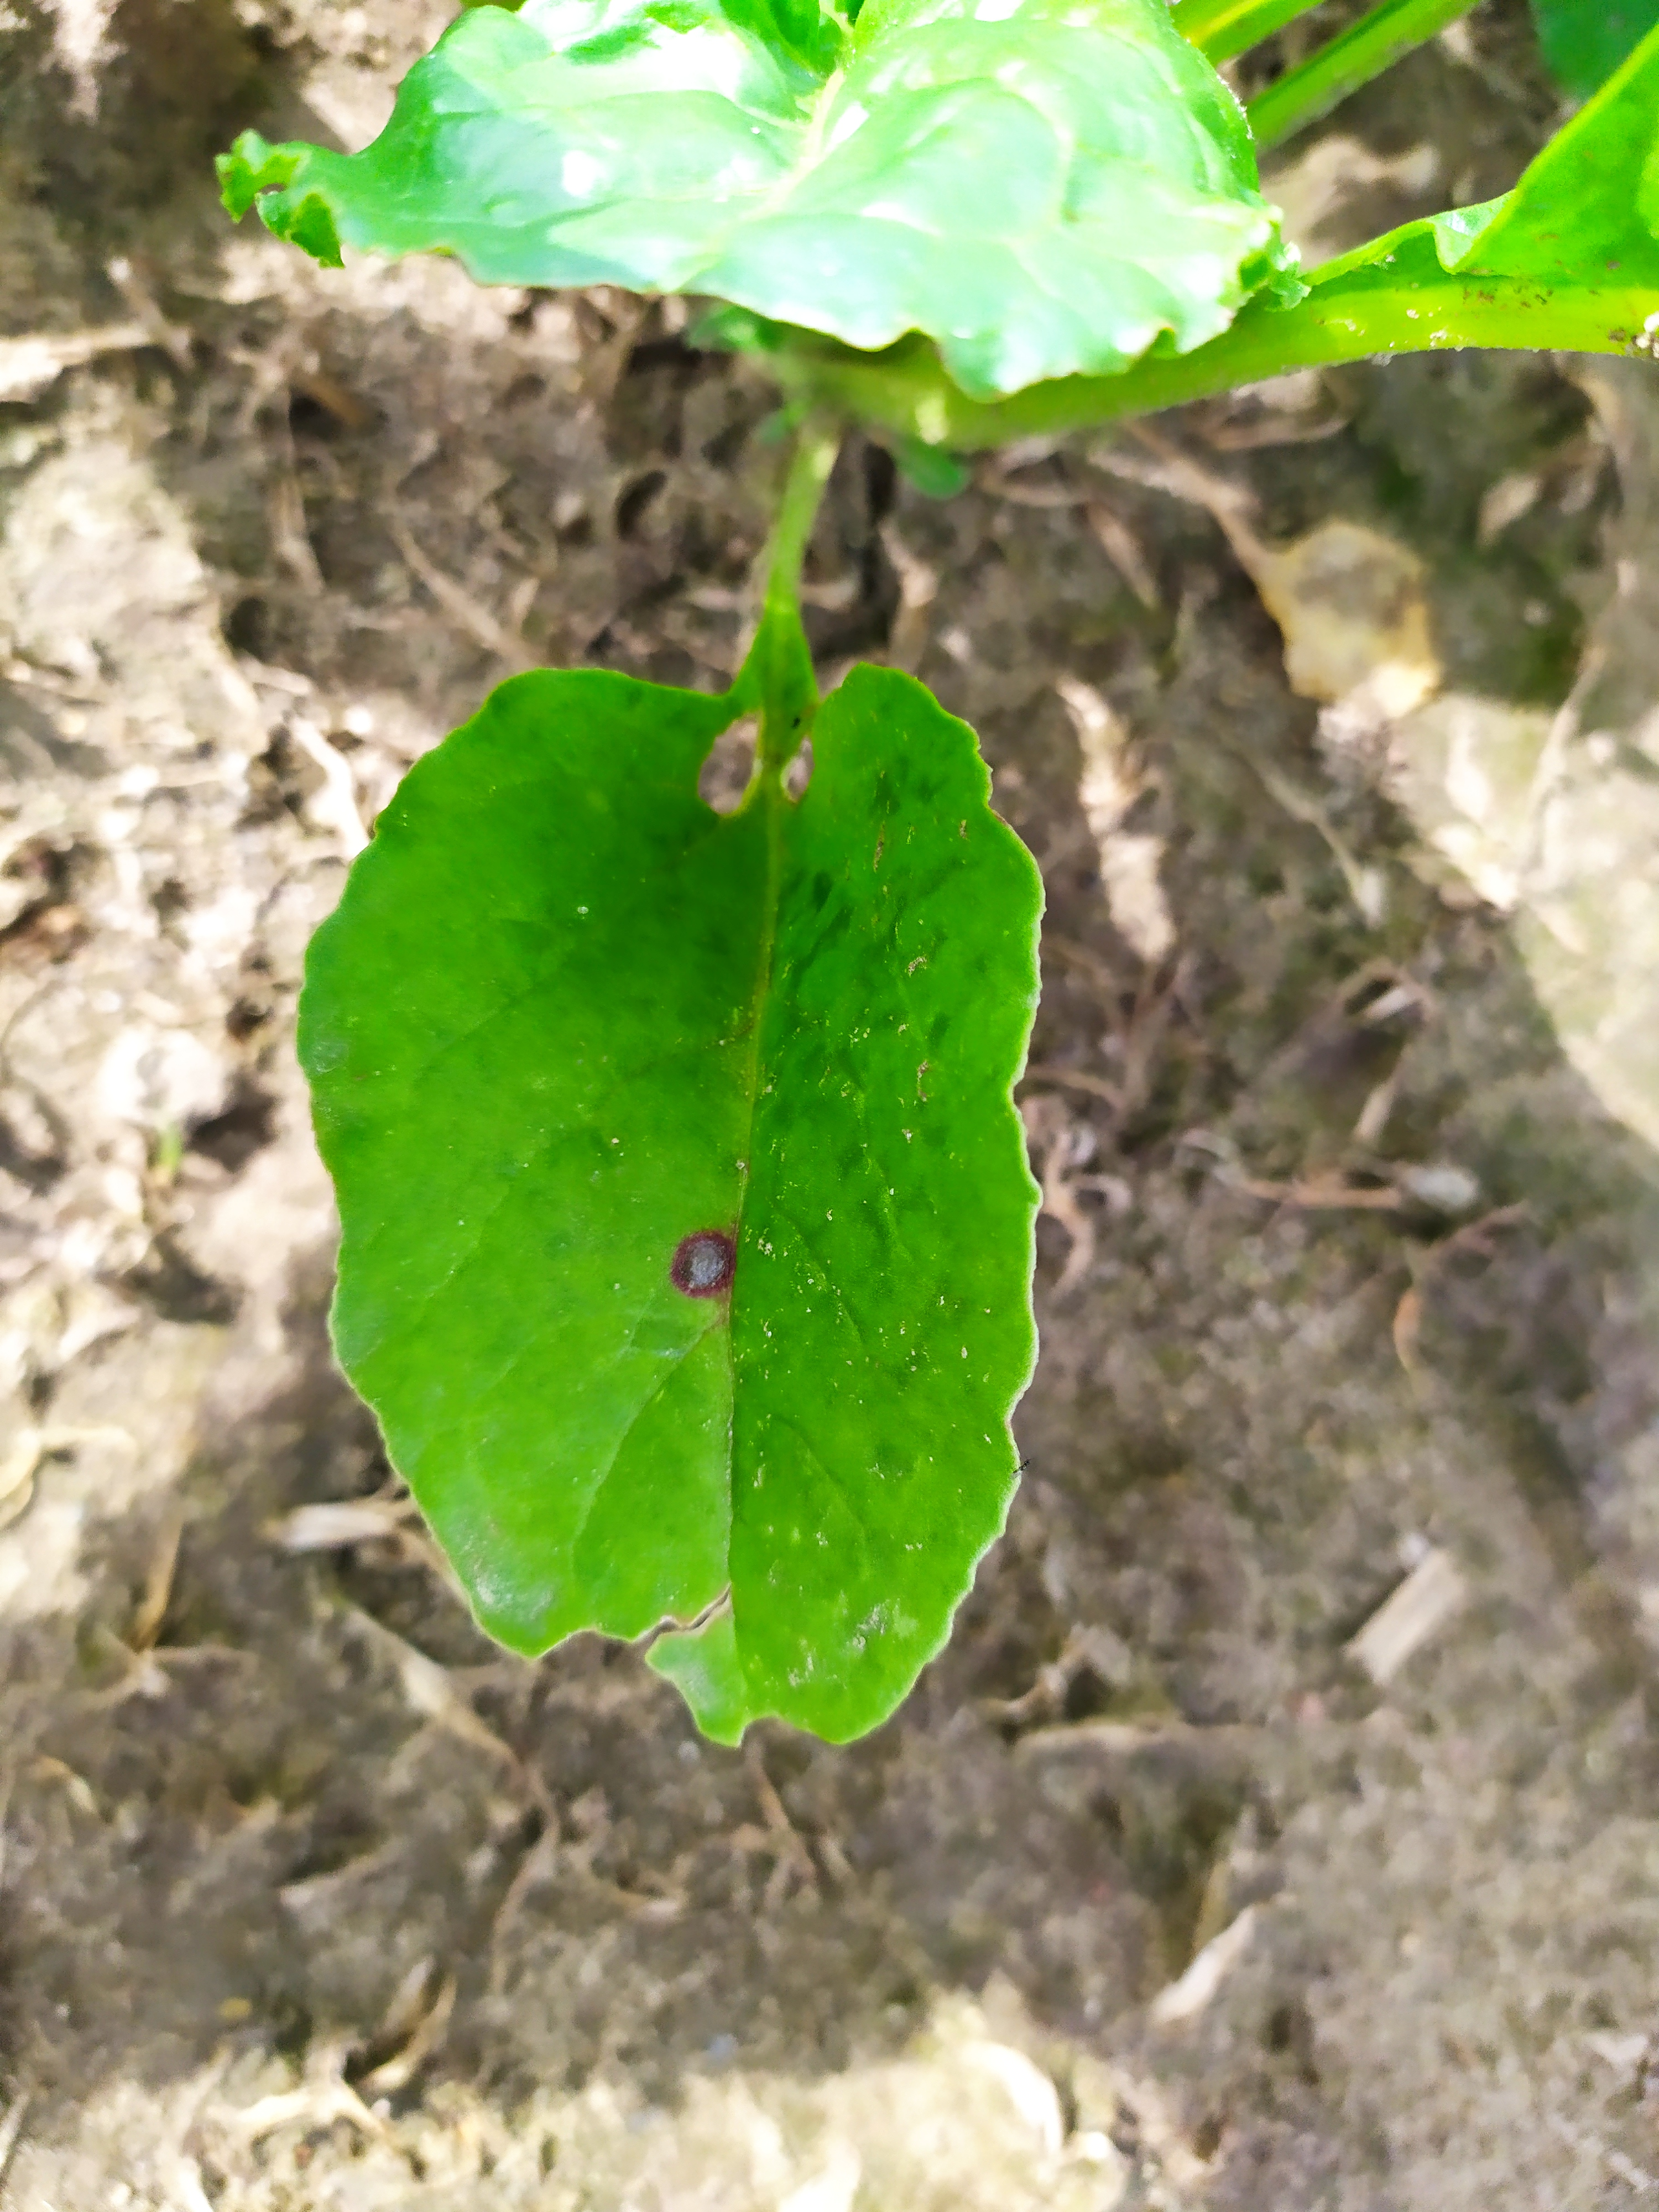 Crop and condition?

beet, cercospora
